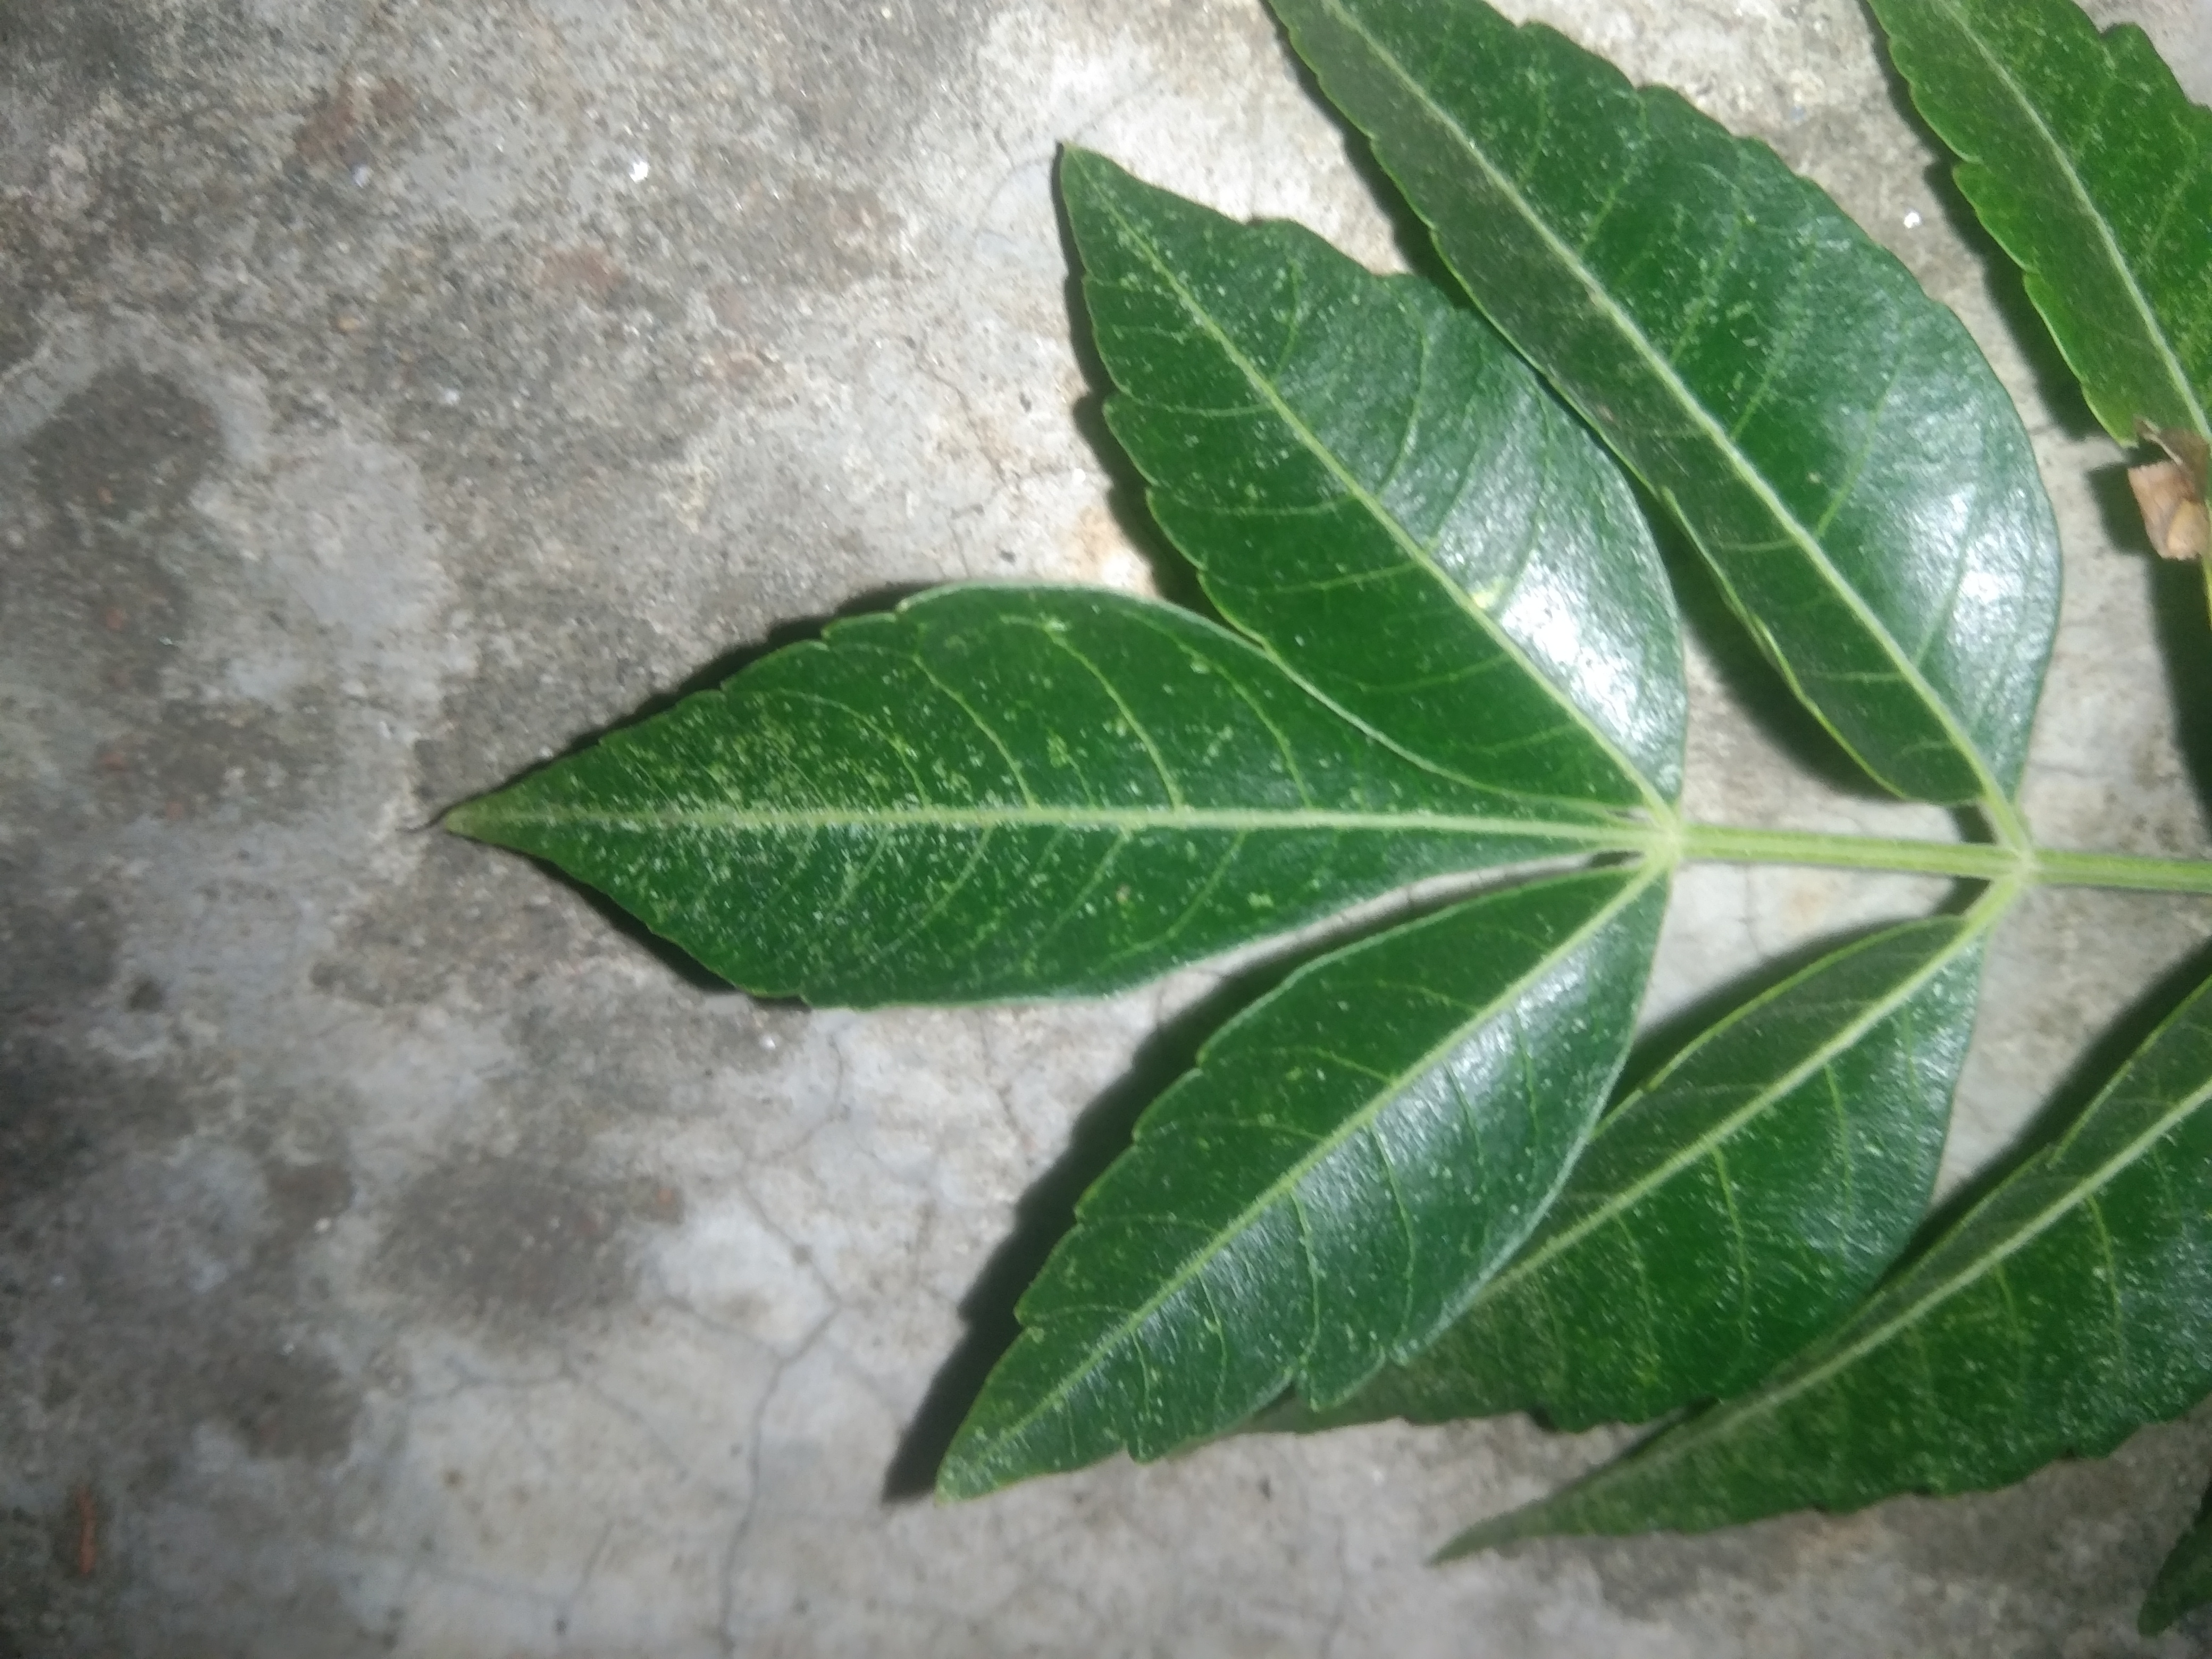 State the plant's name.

neem
